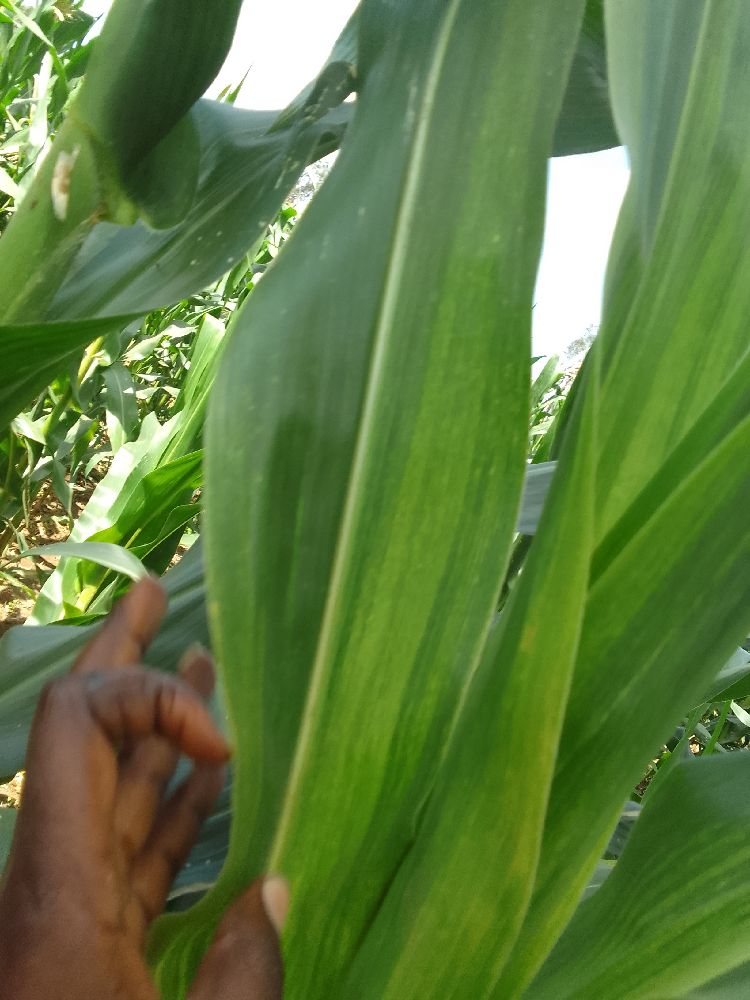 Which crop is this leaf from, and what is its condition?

maize, maize lethal necrosis
